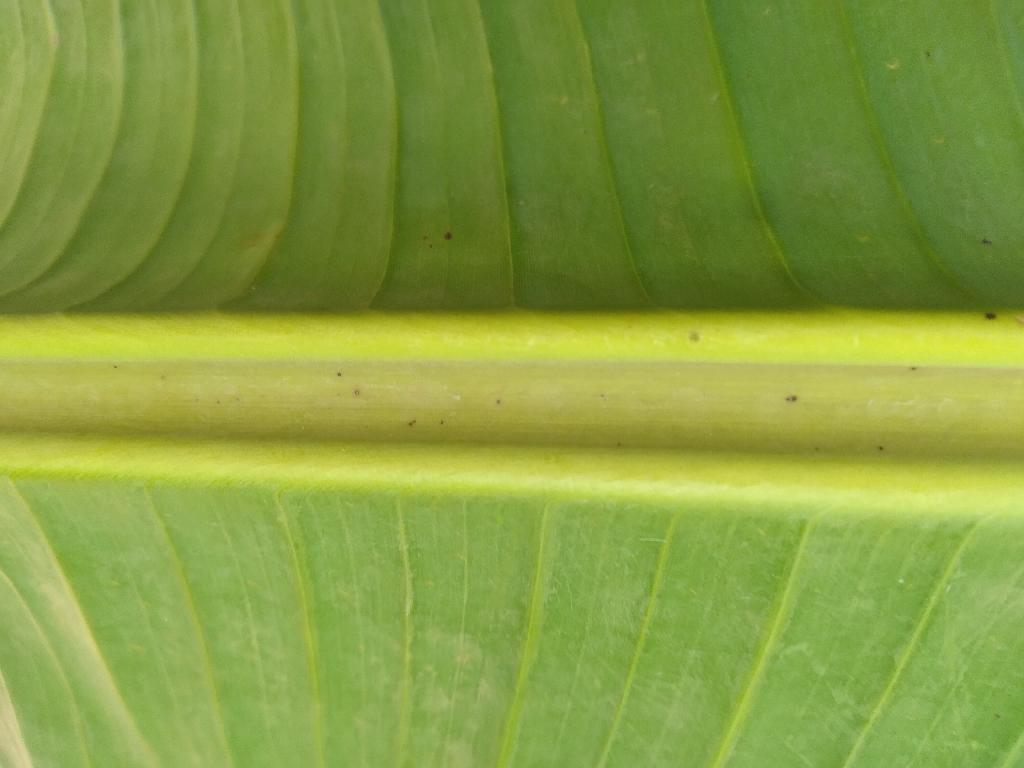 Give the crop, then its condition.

banana, healthy
